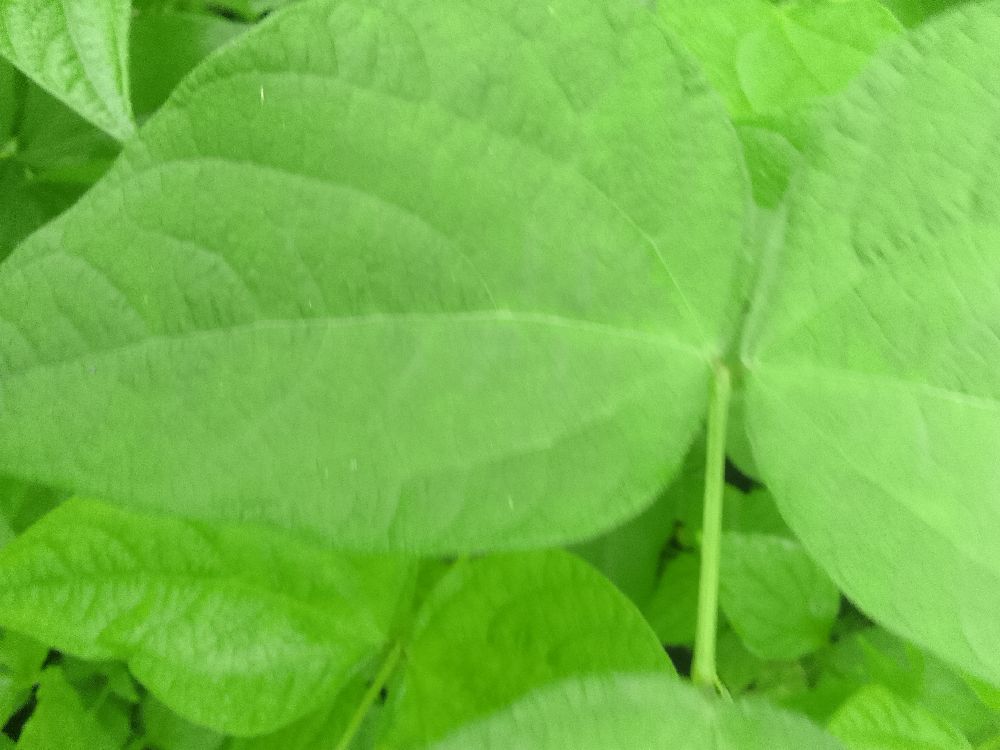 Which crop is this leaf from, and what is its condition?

common bean, healthy
